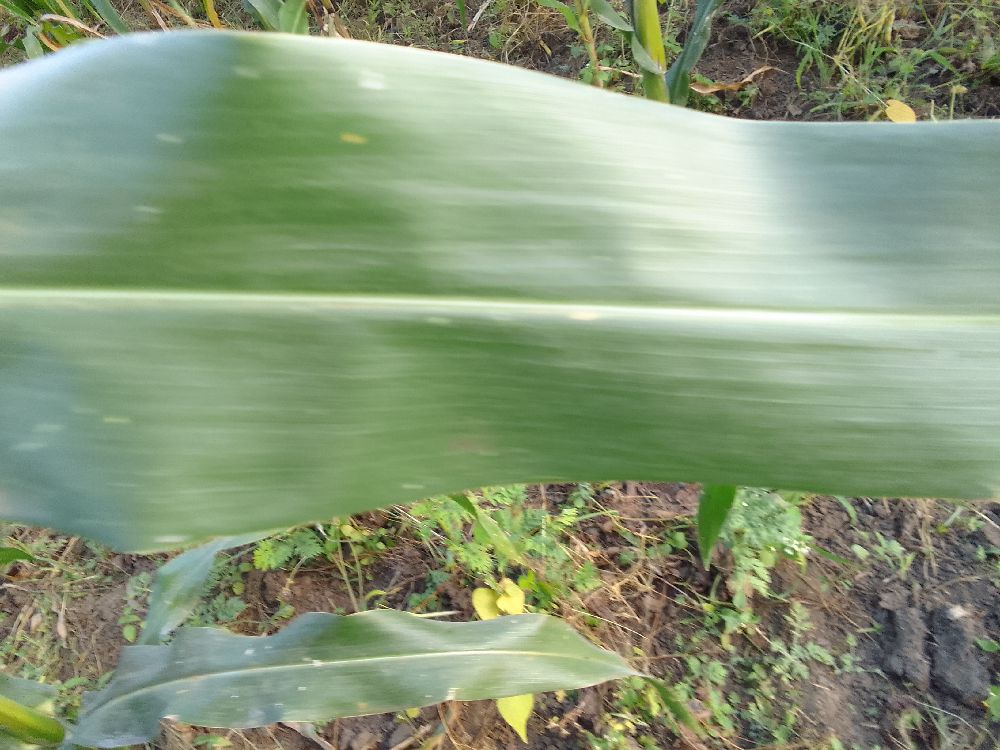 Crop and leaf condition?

maize, healthy
